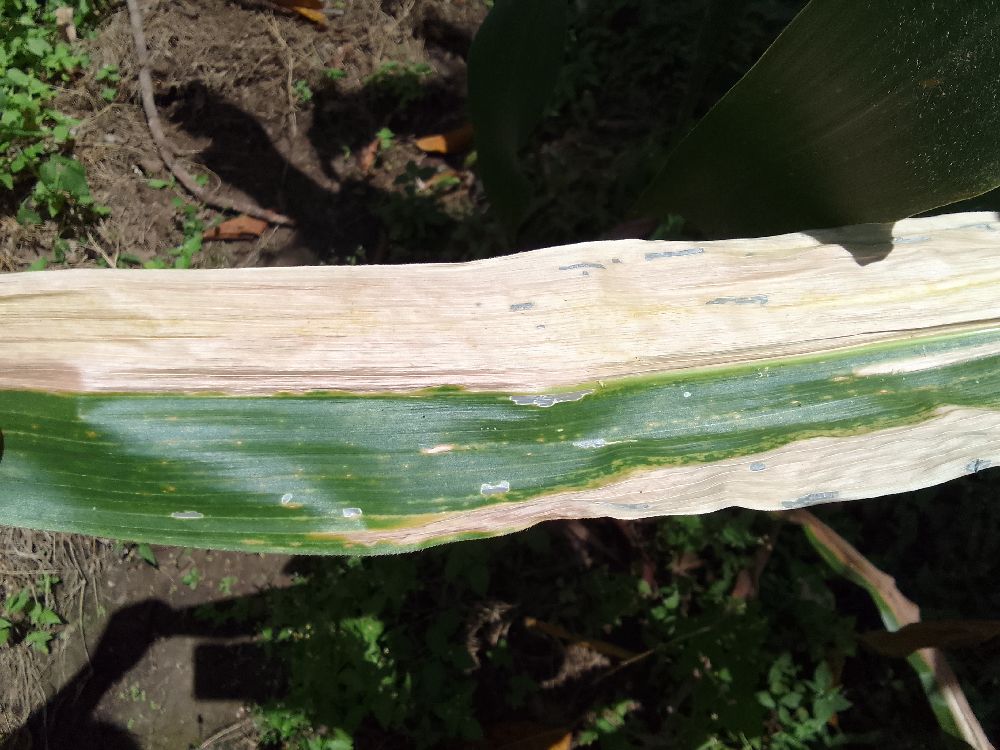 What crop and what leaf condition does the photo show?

maize, maize lethal necrosis
